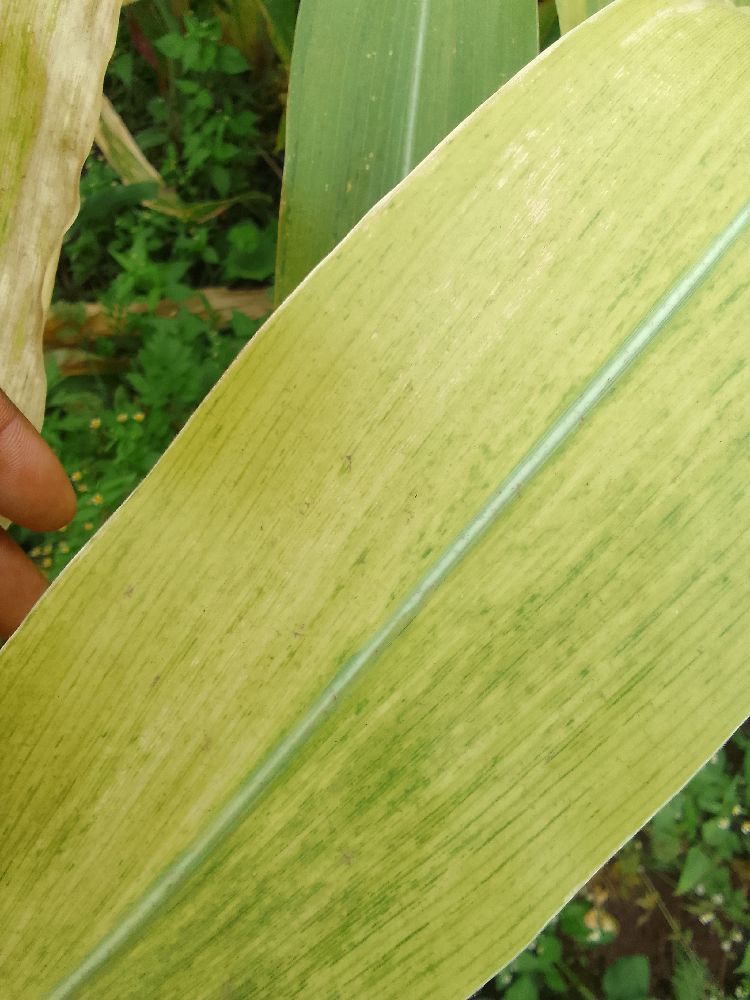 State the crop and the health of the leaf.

maize, maize lethal necrosis
